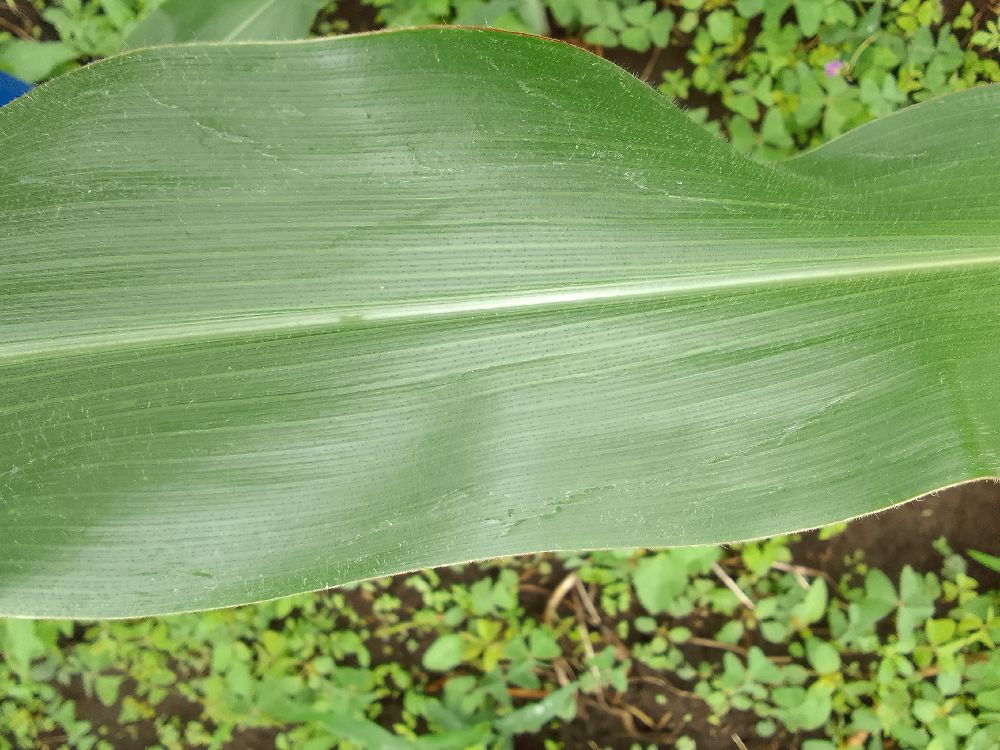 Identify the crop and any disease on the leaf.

maize, healthy
